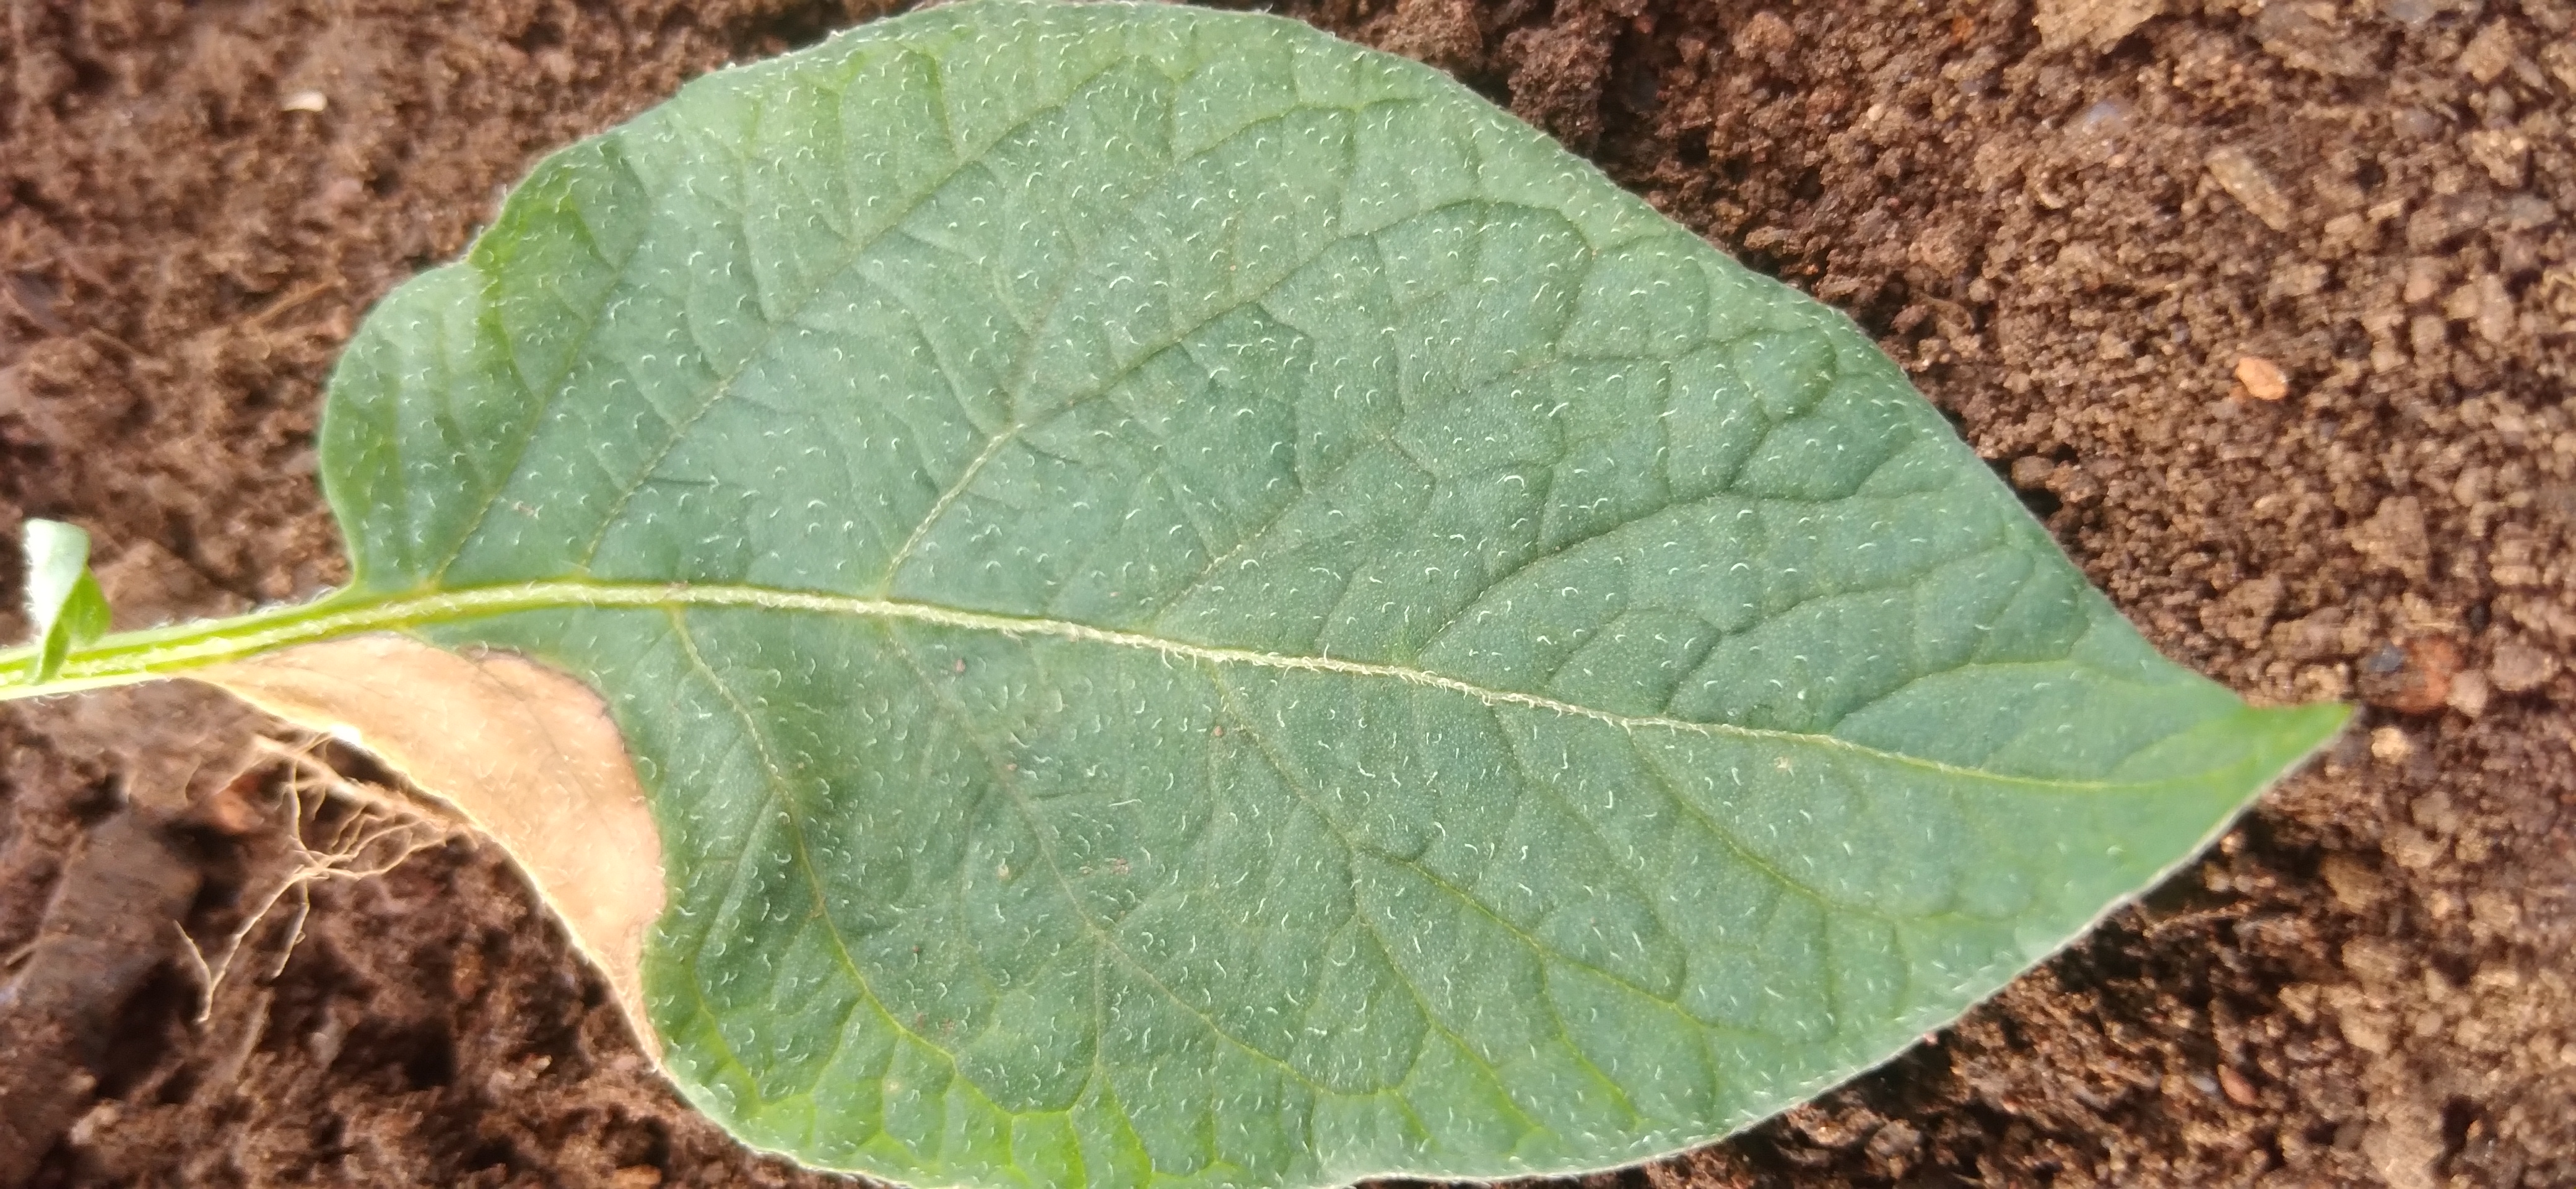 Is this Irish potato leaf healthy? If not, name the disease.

early blight
